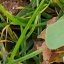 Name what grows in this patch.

unstructured weed
